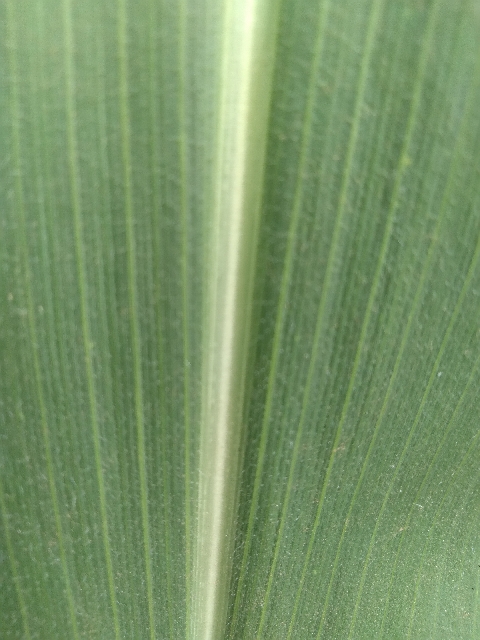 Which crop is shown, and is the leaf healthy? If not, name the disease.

maize, healthy
